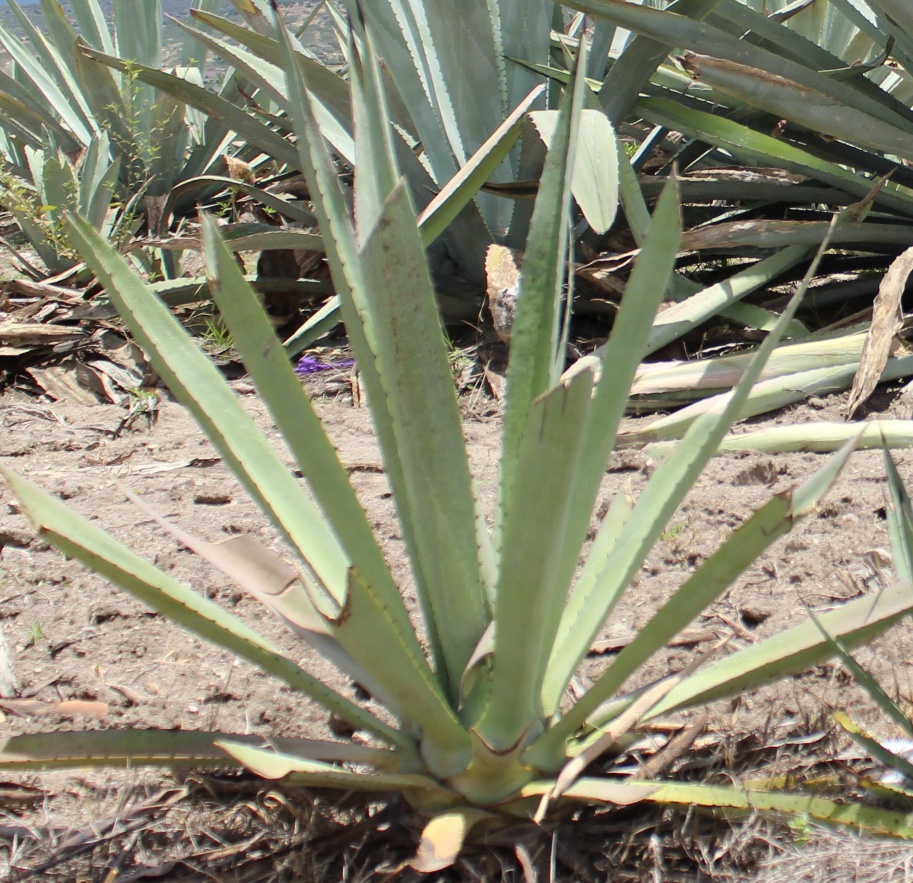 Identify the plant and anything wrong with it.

agave, yellow
